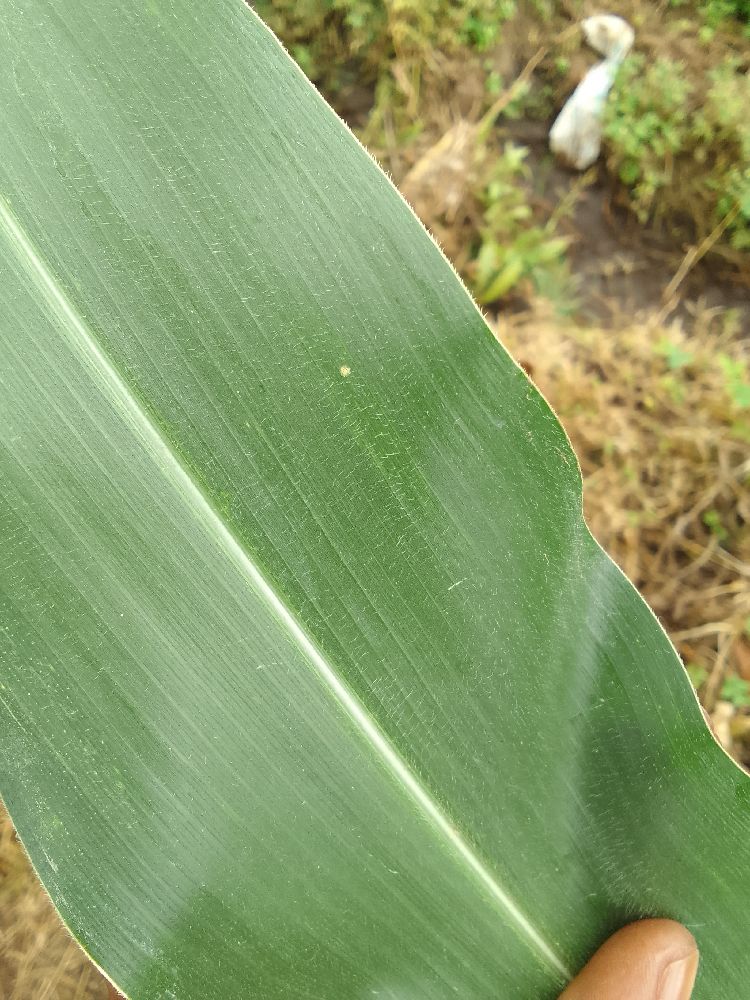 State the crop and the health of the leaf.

maize, healthy
